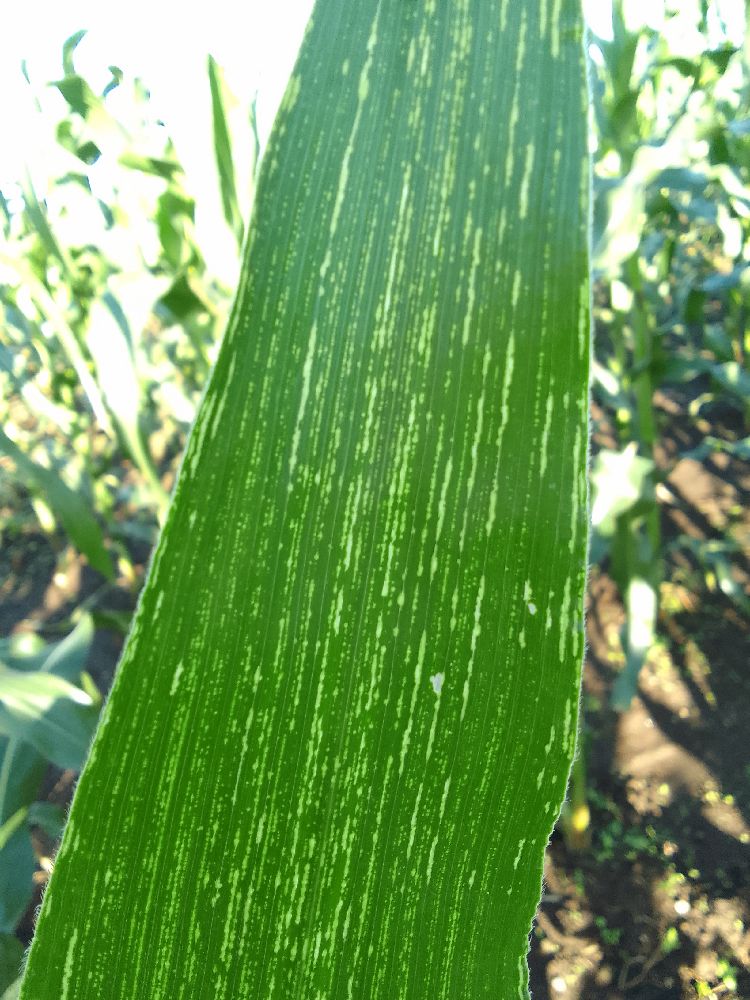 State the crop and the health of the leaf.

maize, maize streak virus
